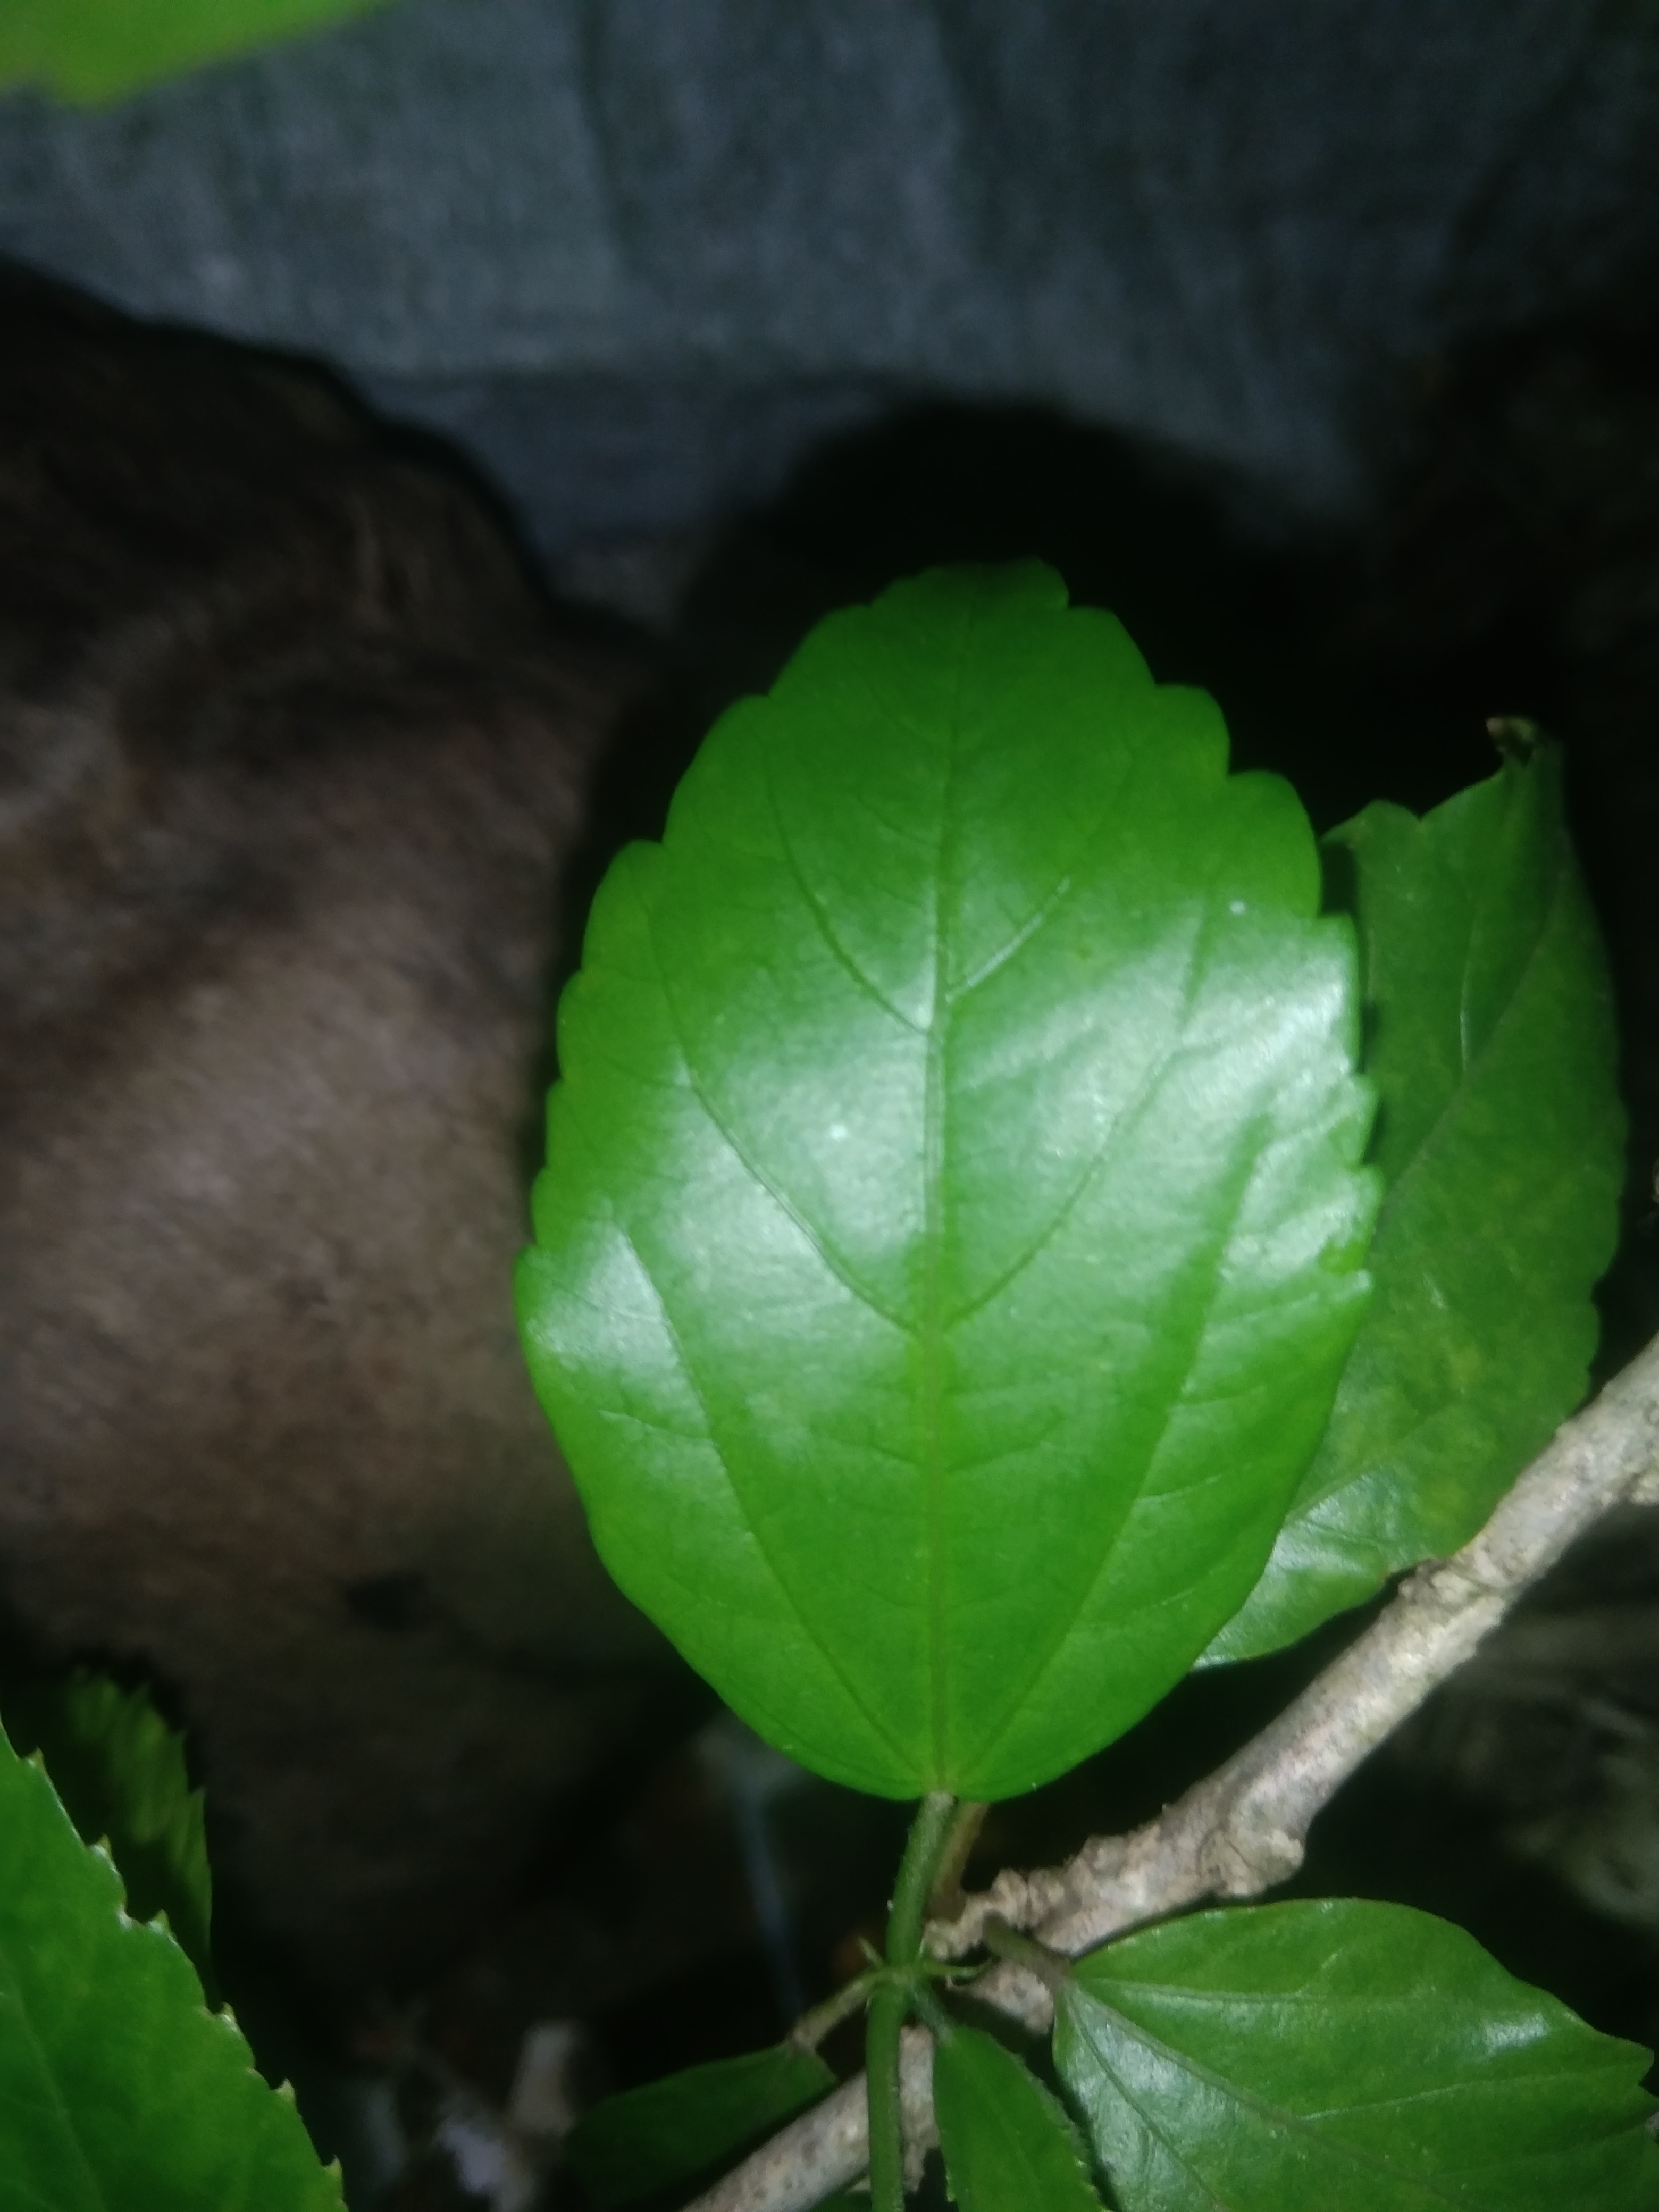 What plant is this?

hibiscus
